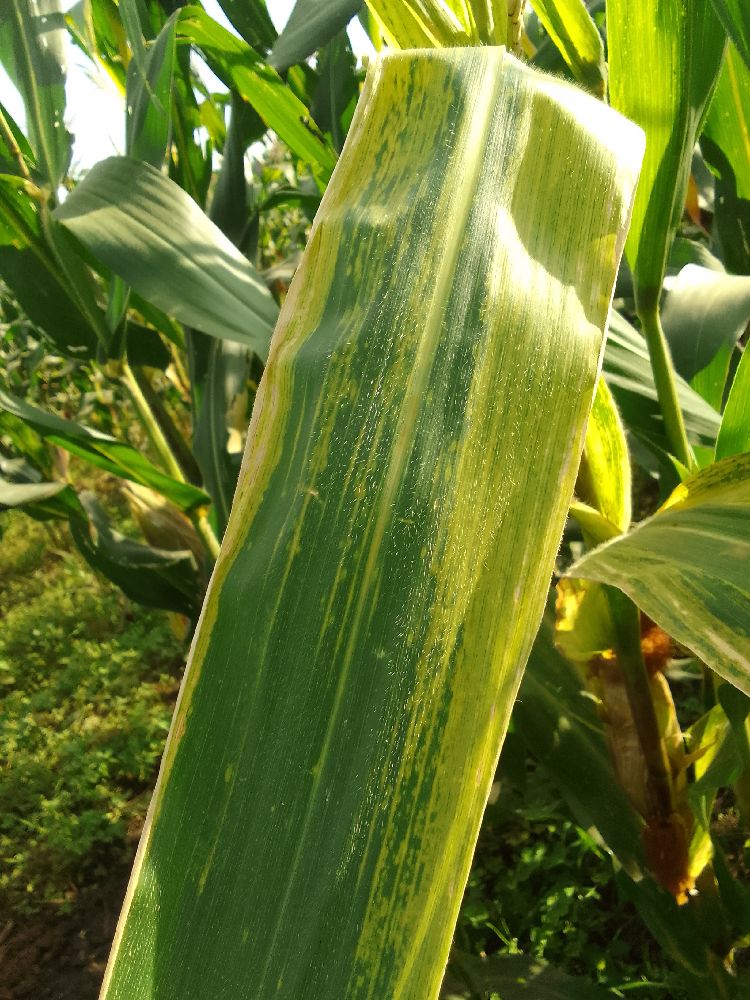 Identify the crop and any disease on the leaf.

maize, maize lethal necrosis
